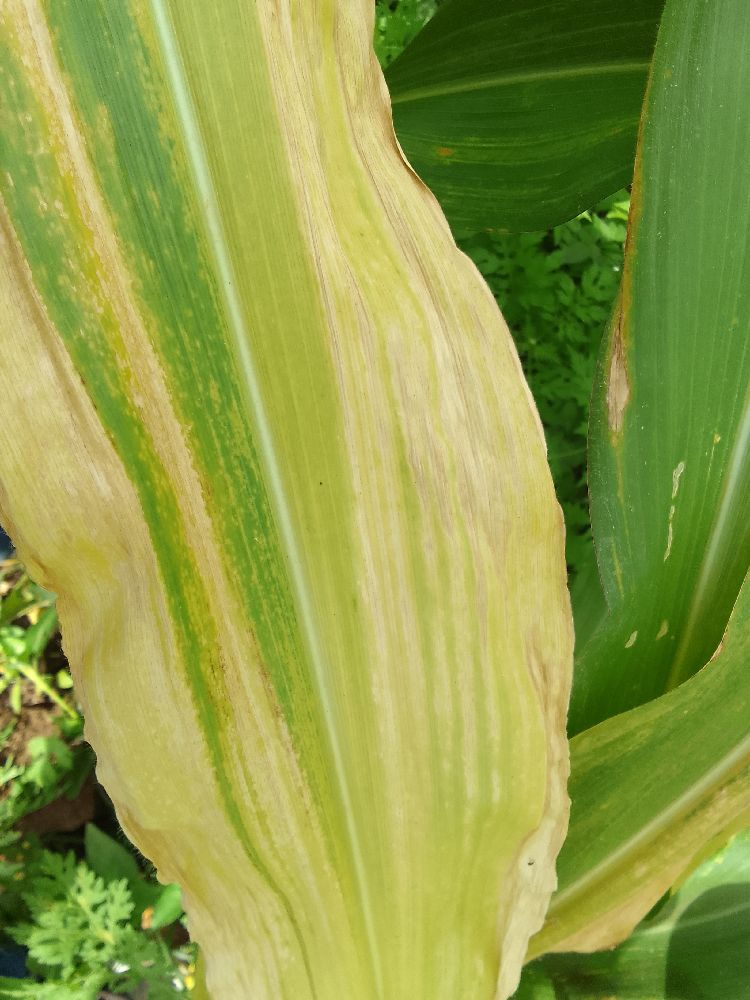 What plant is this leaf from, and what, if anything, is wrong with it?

maize, maize lethal necrosis
